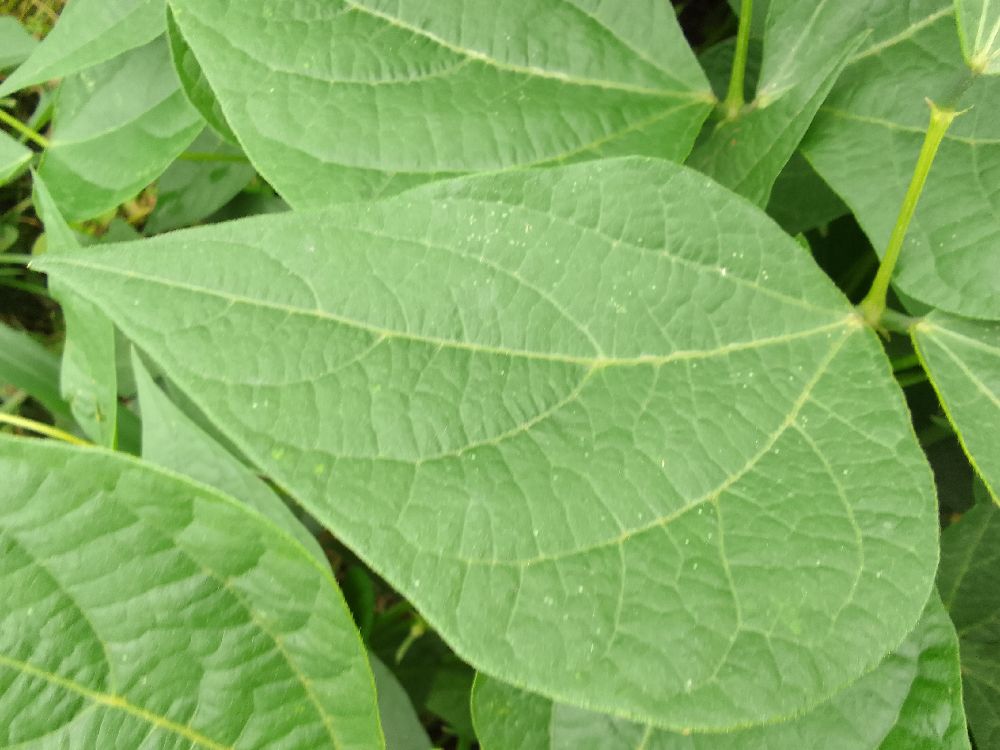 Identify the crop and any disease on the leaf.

common bean, healthy
